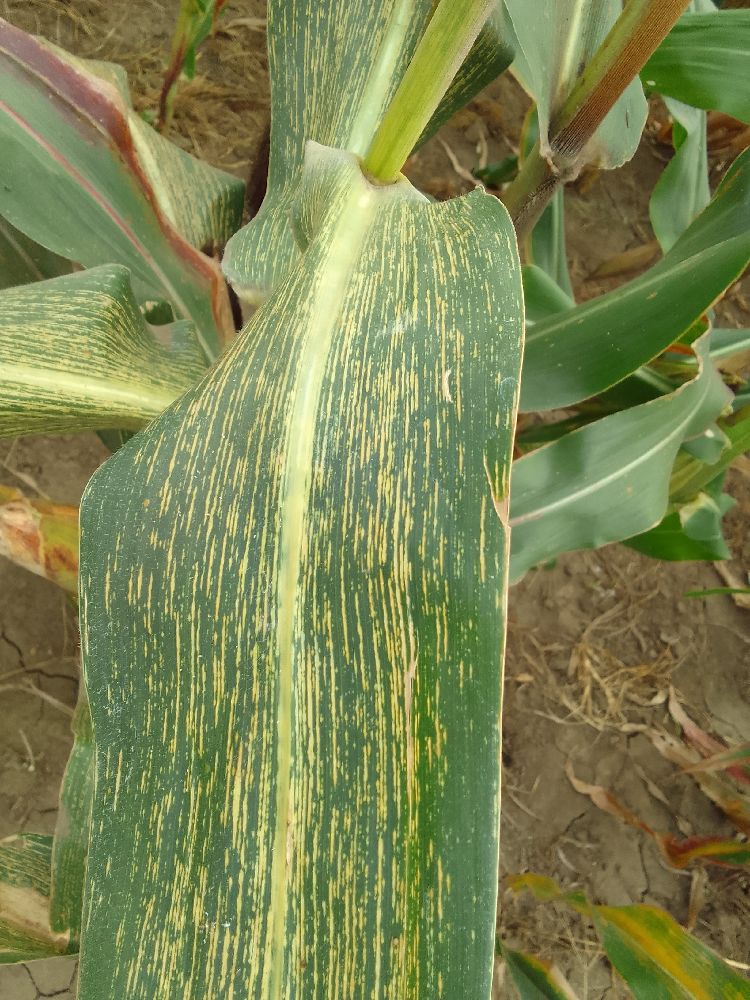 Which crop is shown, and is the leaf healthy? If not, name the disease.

maize, maize streak virus
